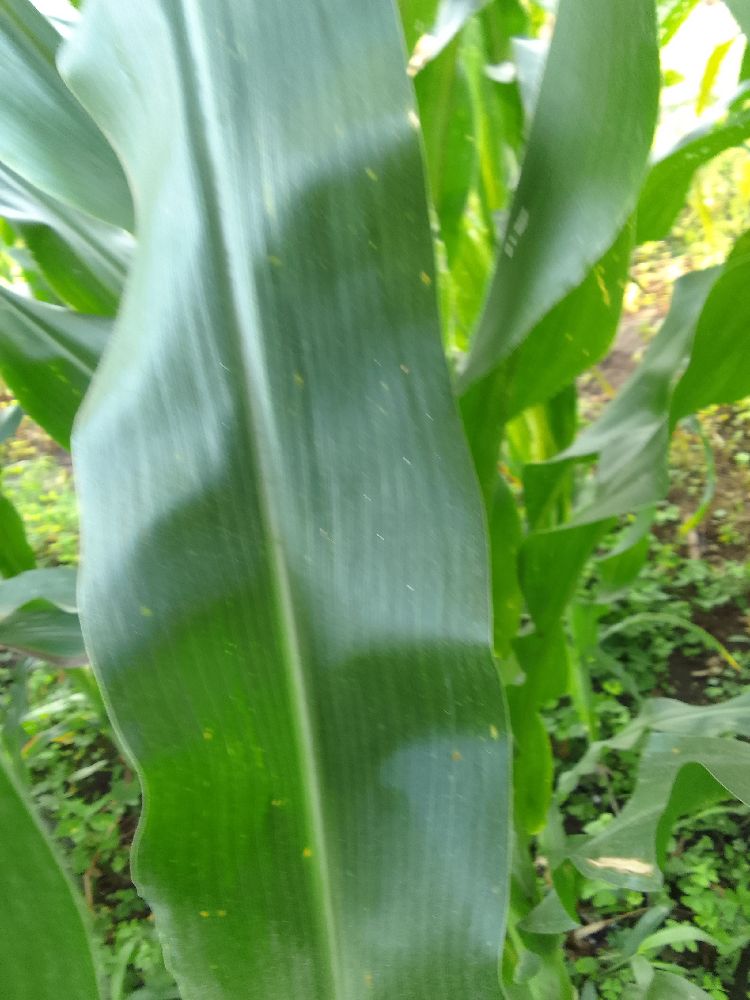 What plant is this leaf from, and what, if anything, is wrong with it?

maize, healthy
